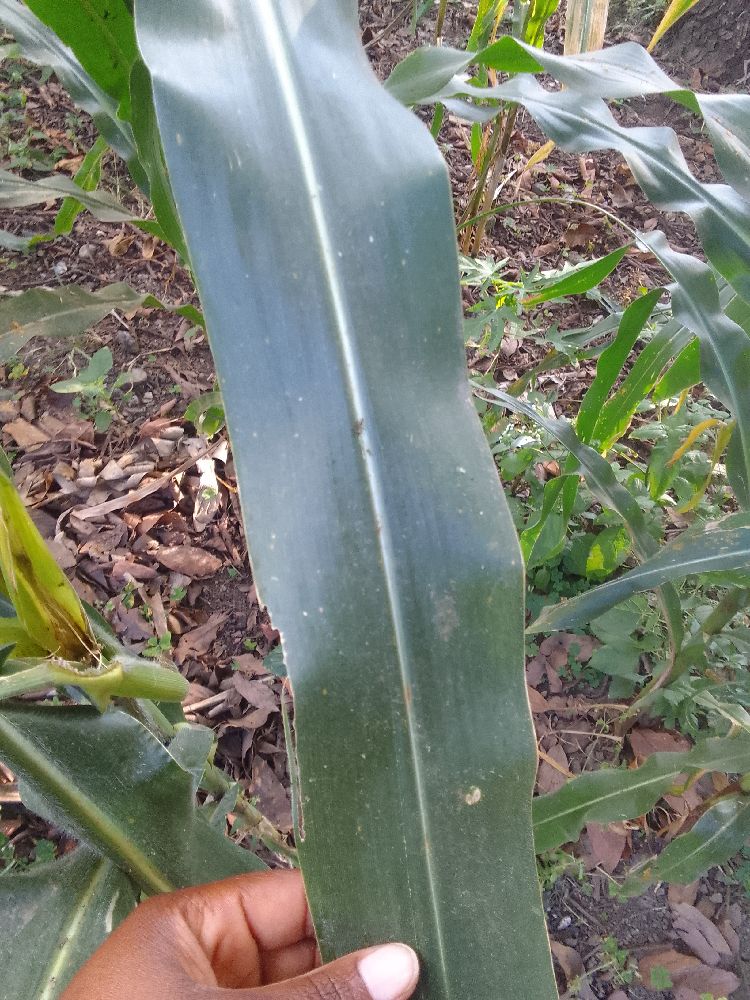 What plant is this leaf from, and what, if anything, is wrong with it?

maize, healthy
